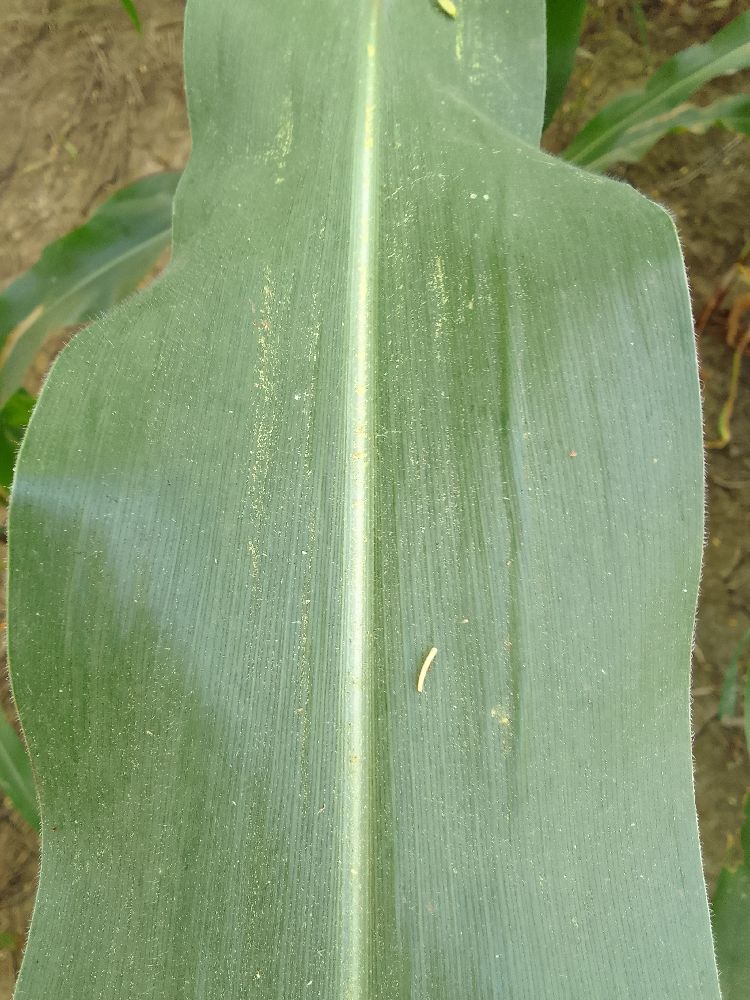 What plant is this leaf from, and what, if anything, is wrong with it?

maize, healthy
